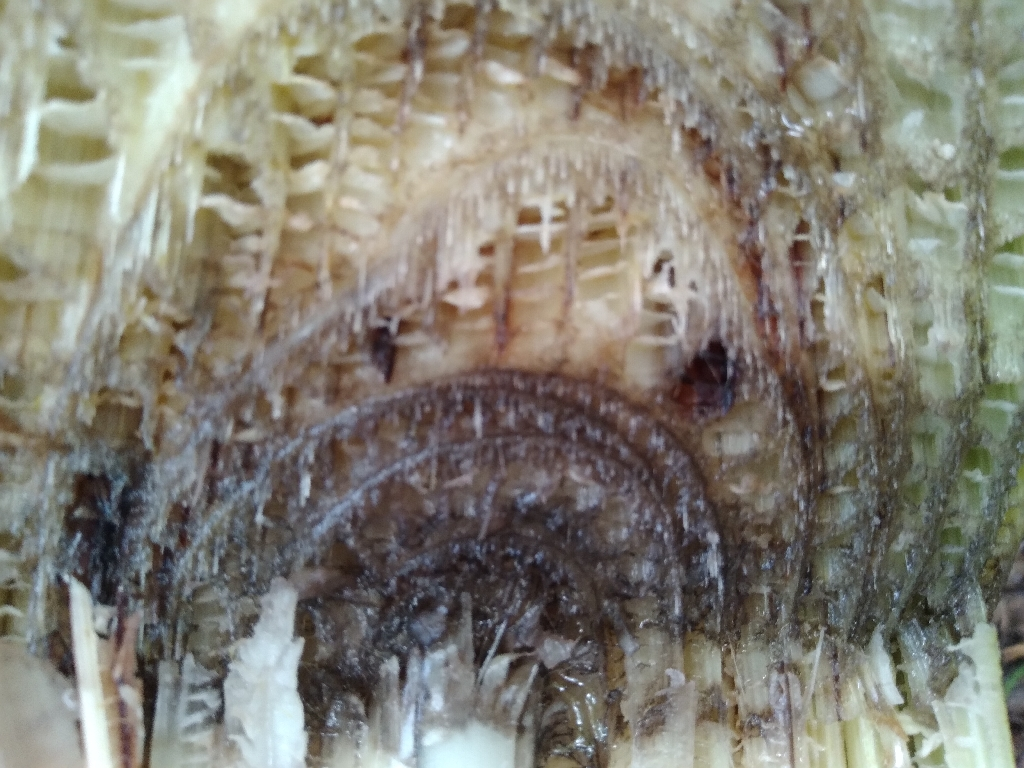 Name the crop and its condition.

banana, fusarium wilt race 1
